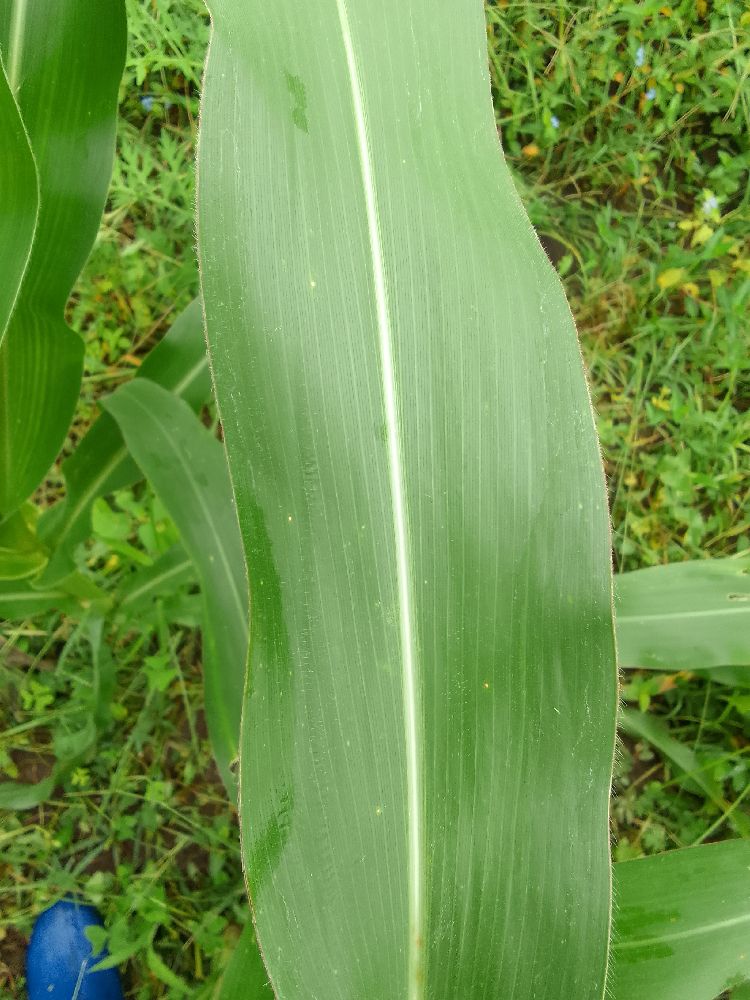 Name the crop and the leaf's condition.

maize, healthy
